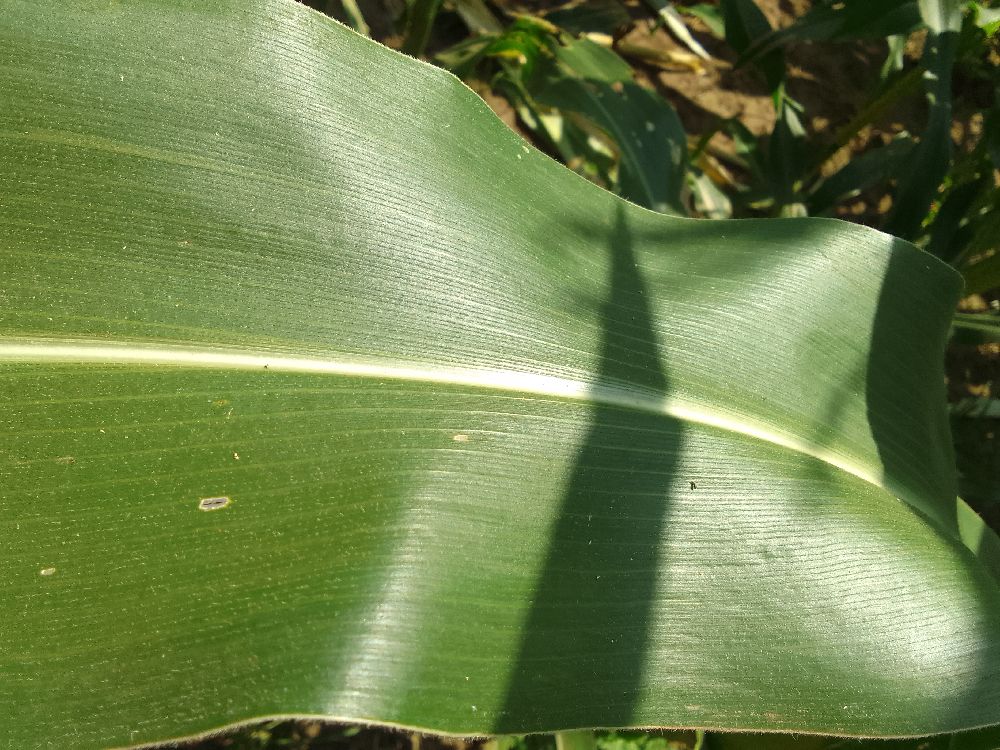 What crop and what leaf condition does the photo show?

maize, healthy
